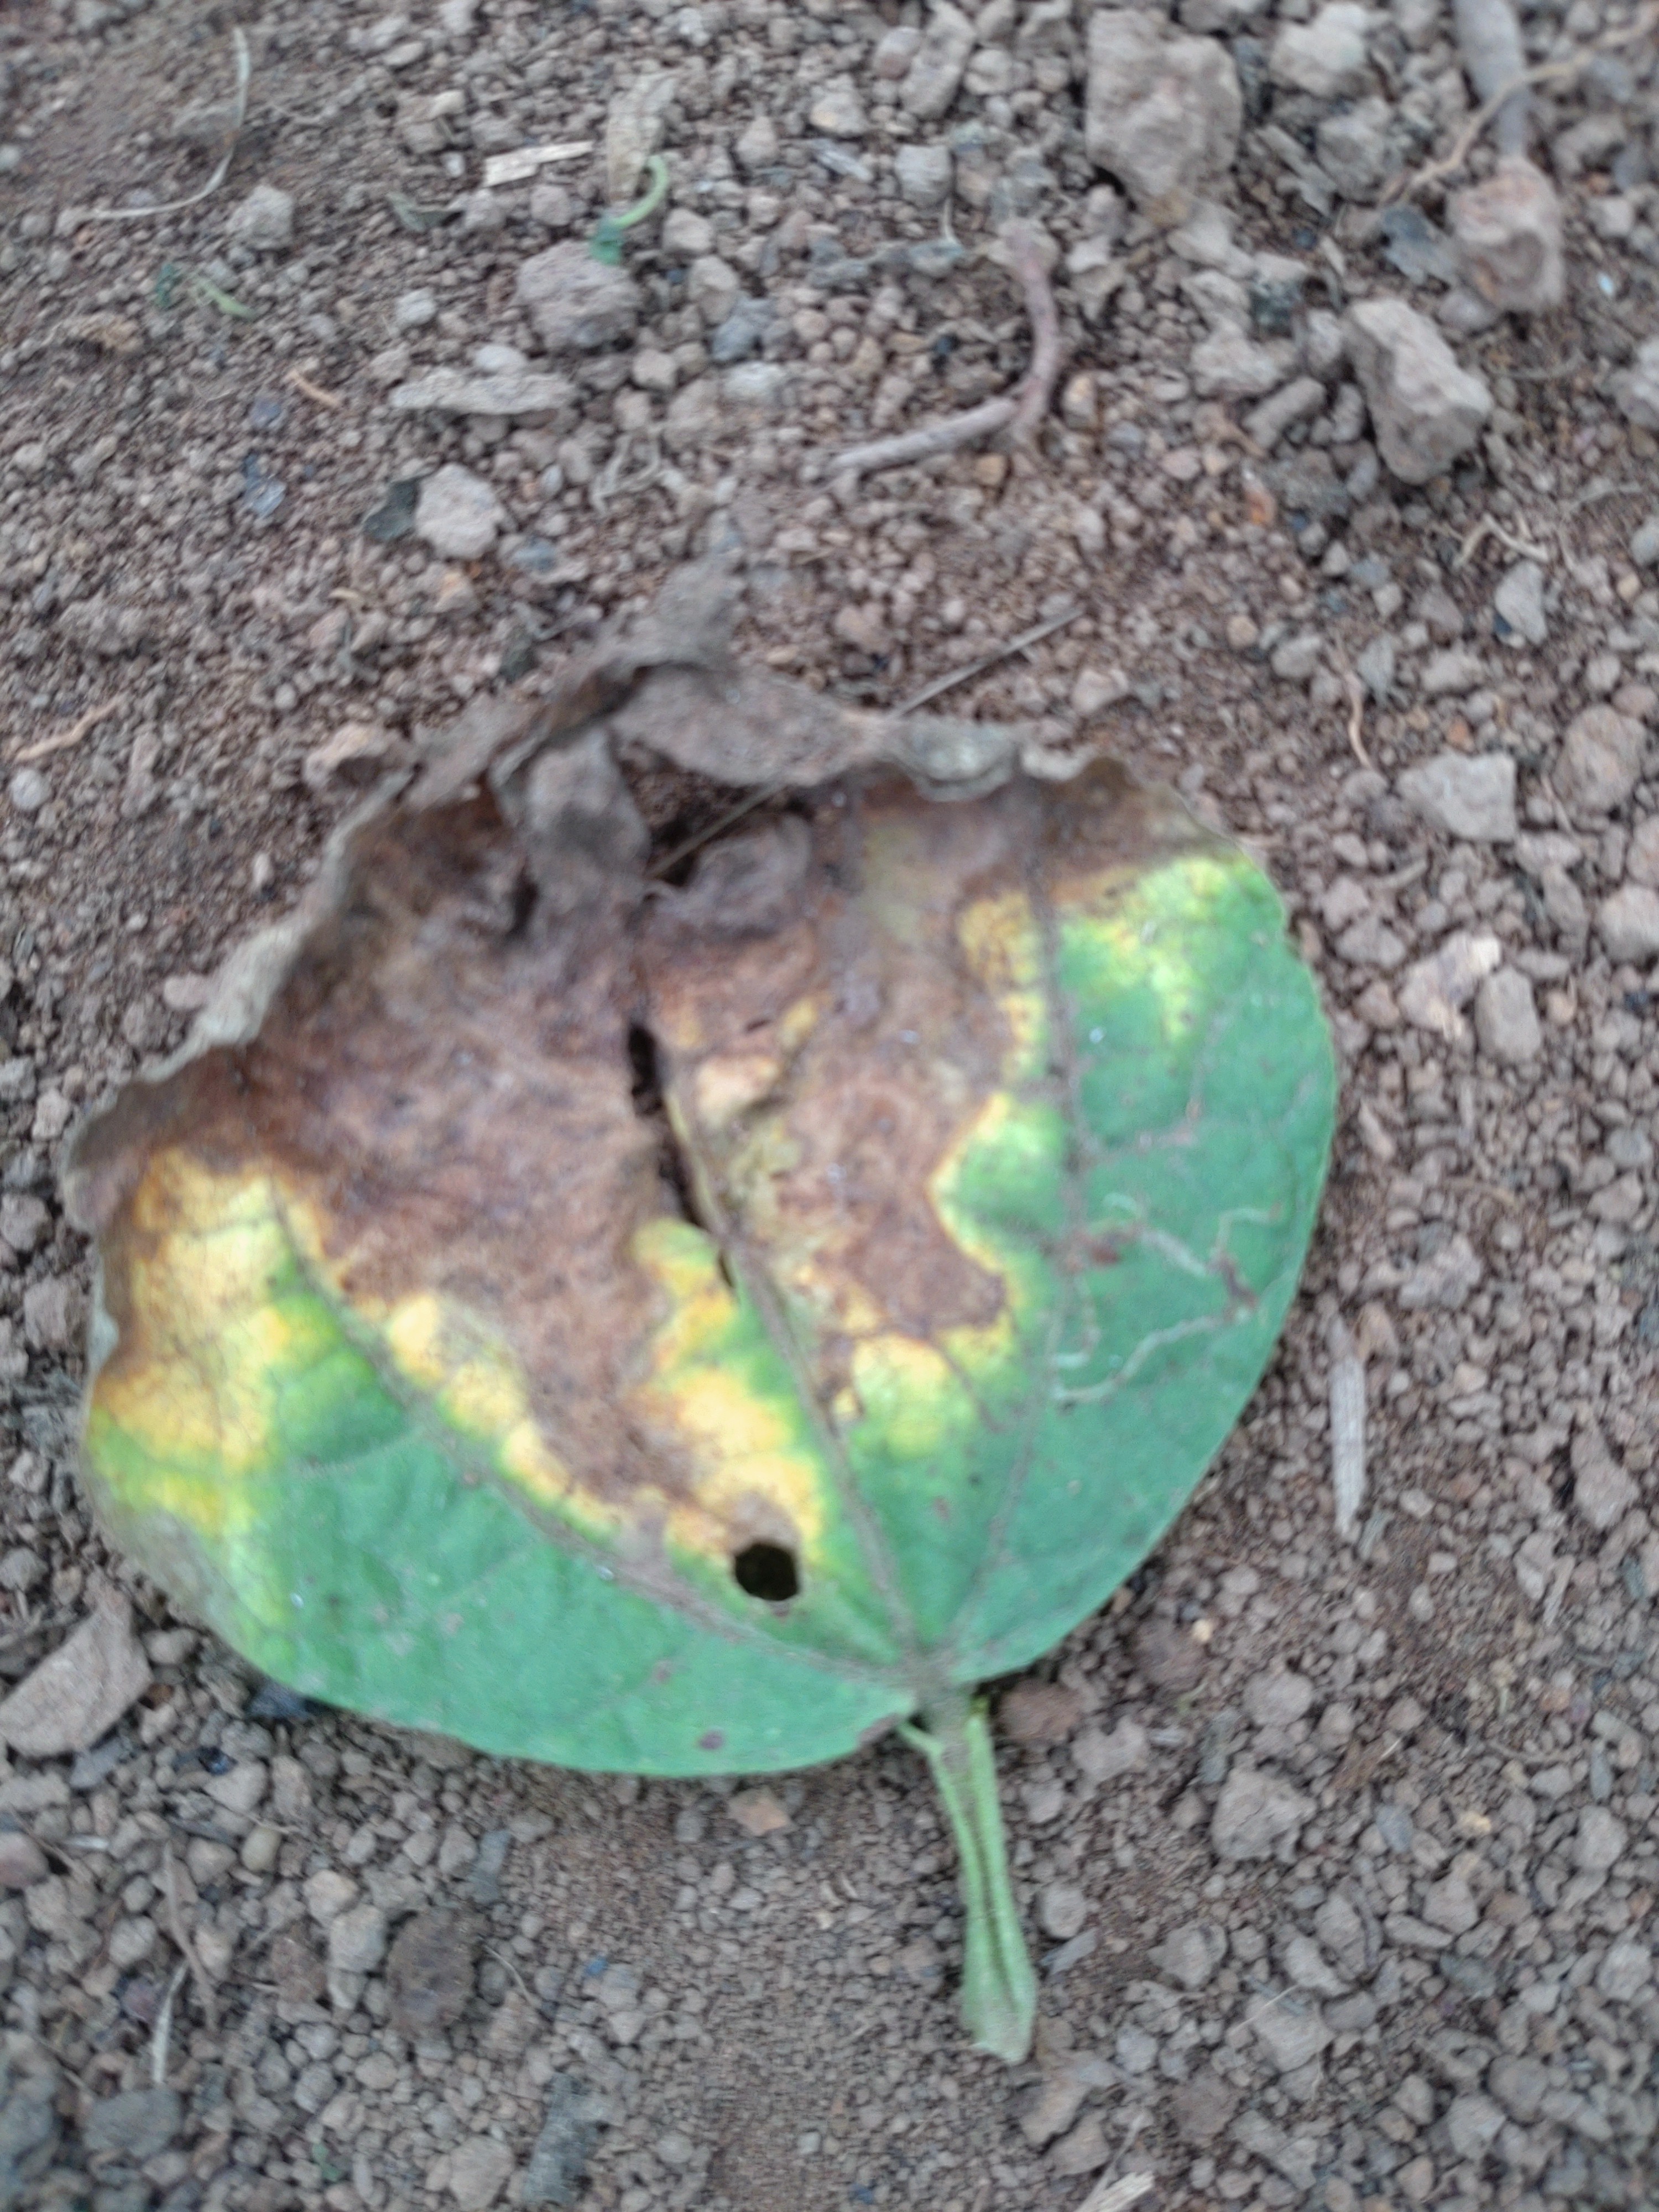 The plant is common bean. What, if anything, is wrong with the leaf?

anthracnose
